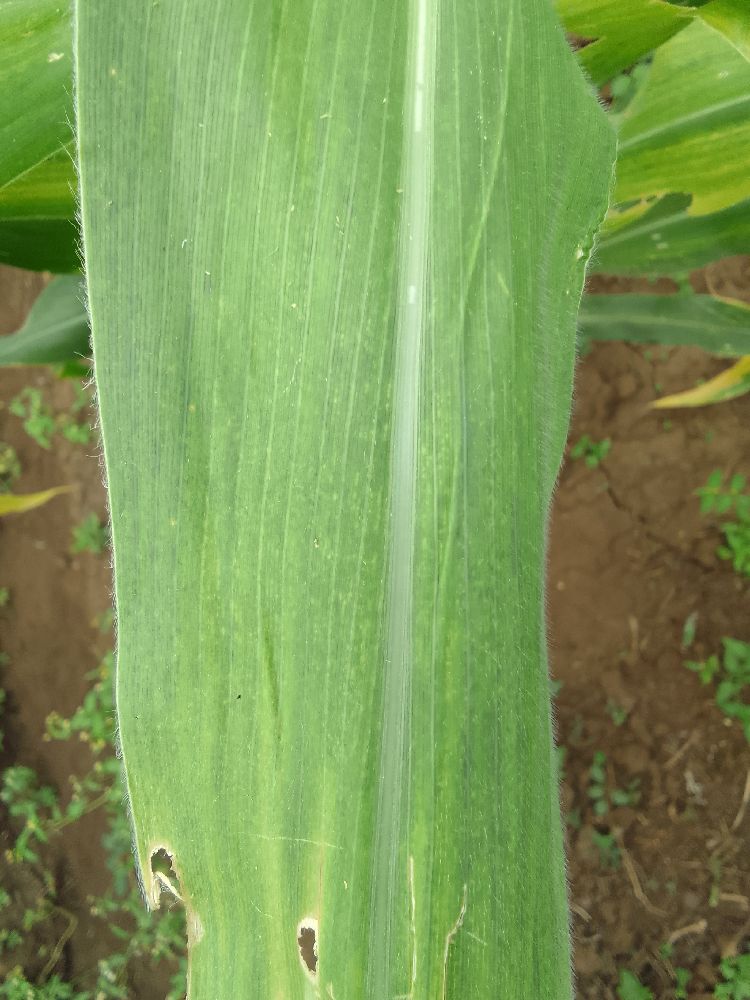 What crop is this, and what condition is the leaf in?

maize, maize lethal necrosis
